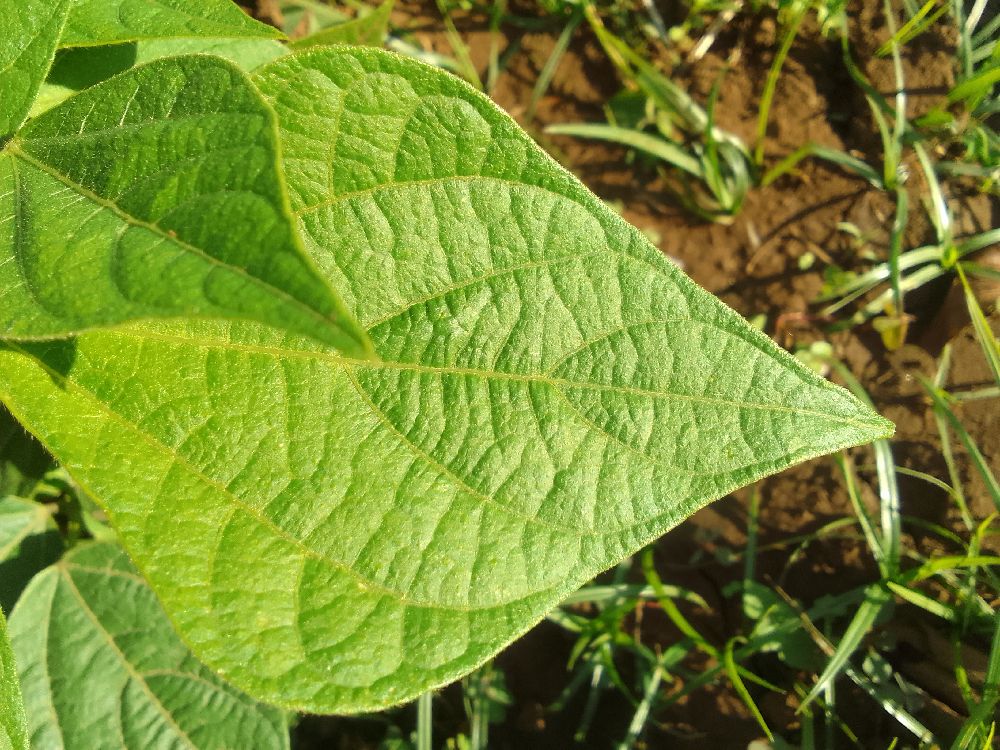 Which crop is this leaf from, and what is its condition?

common bean, healthy
